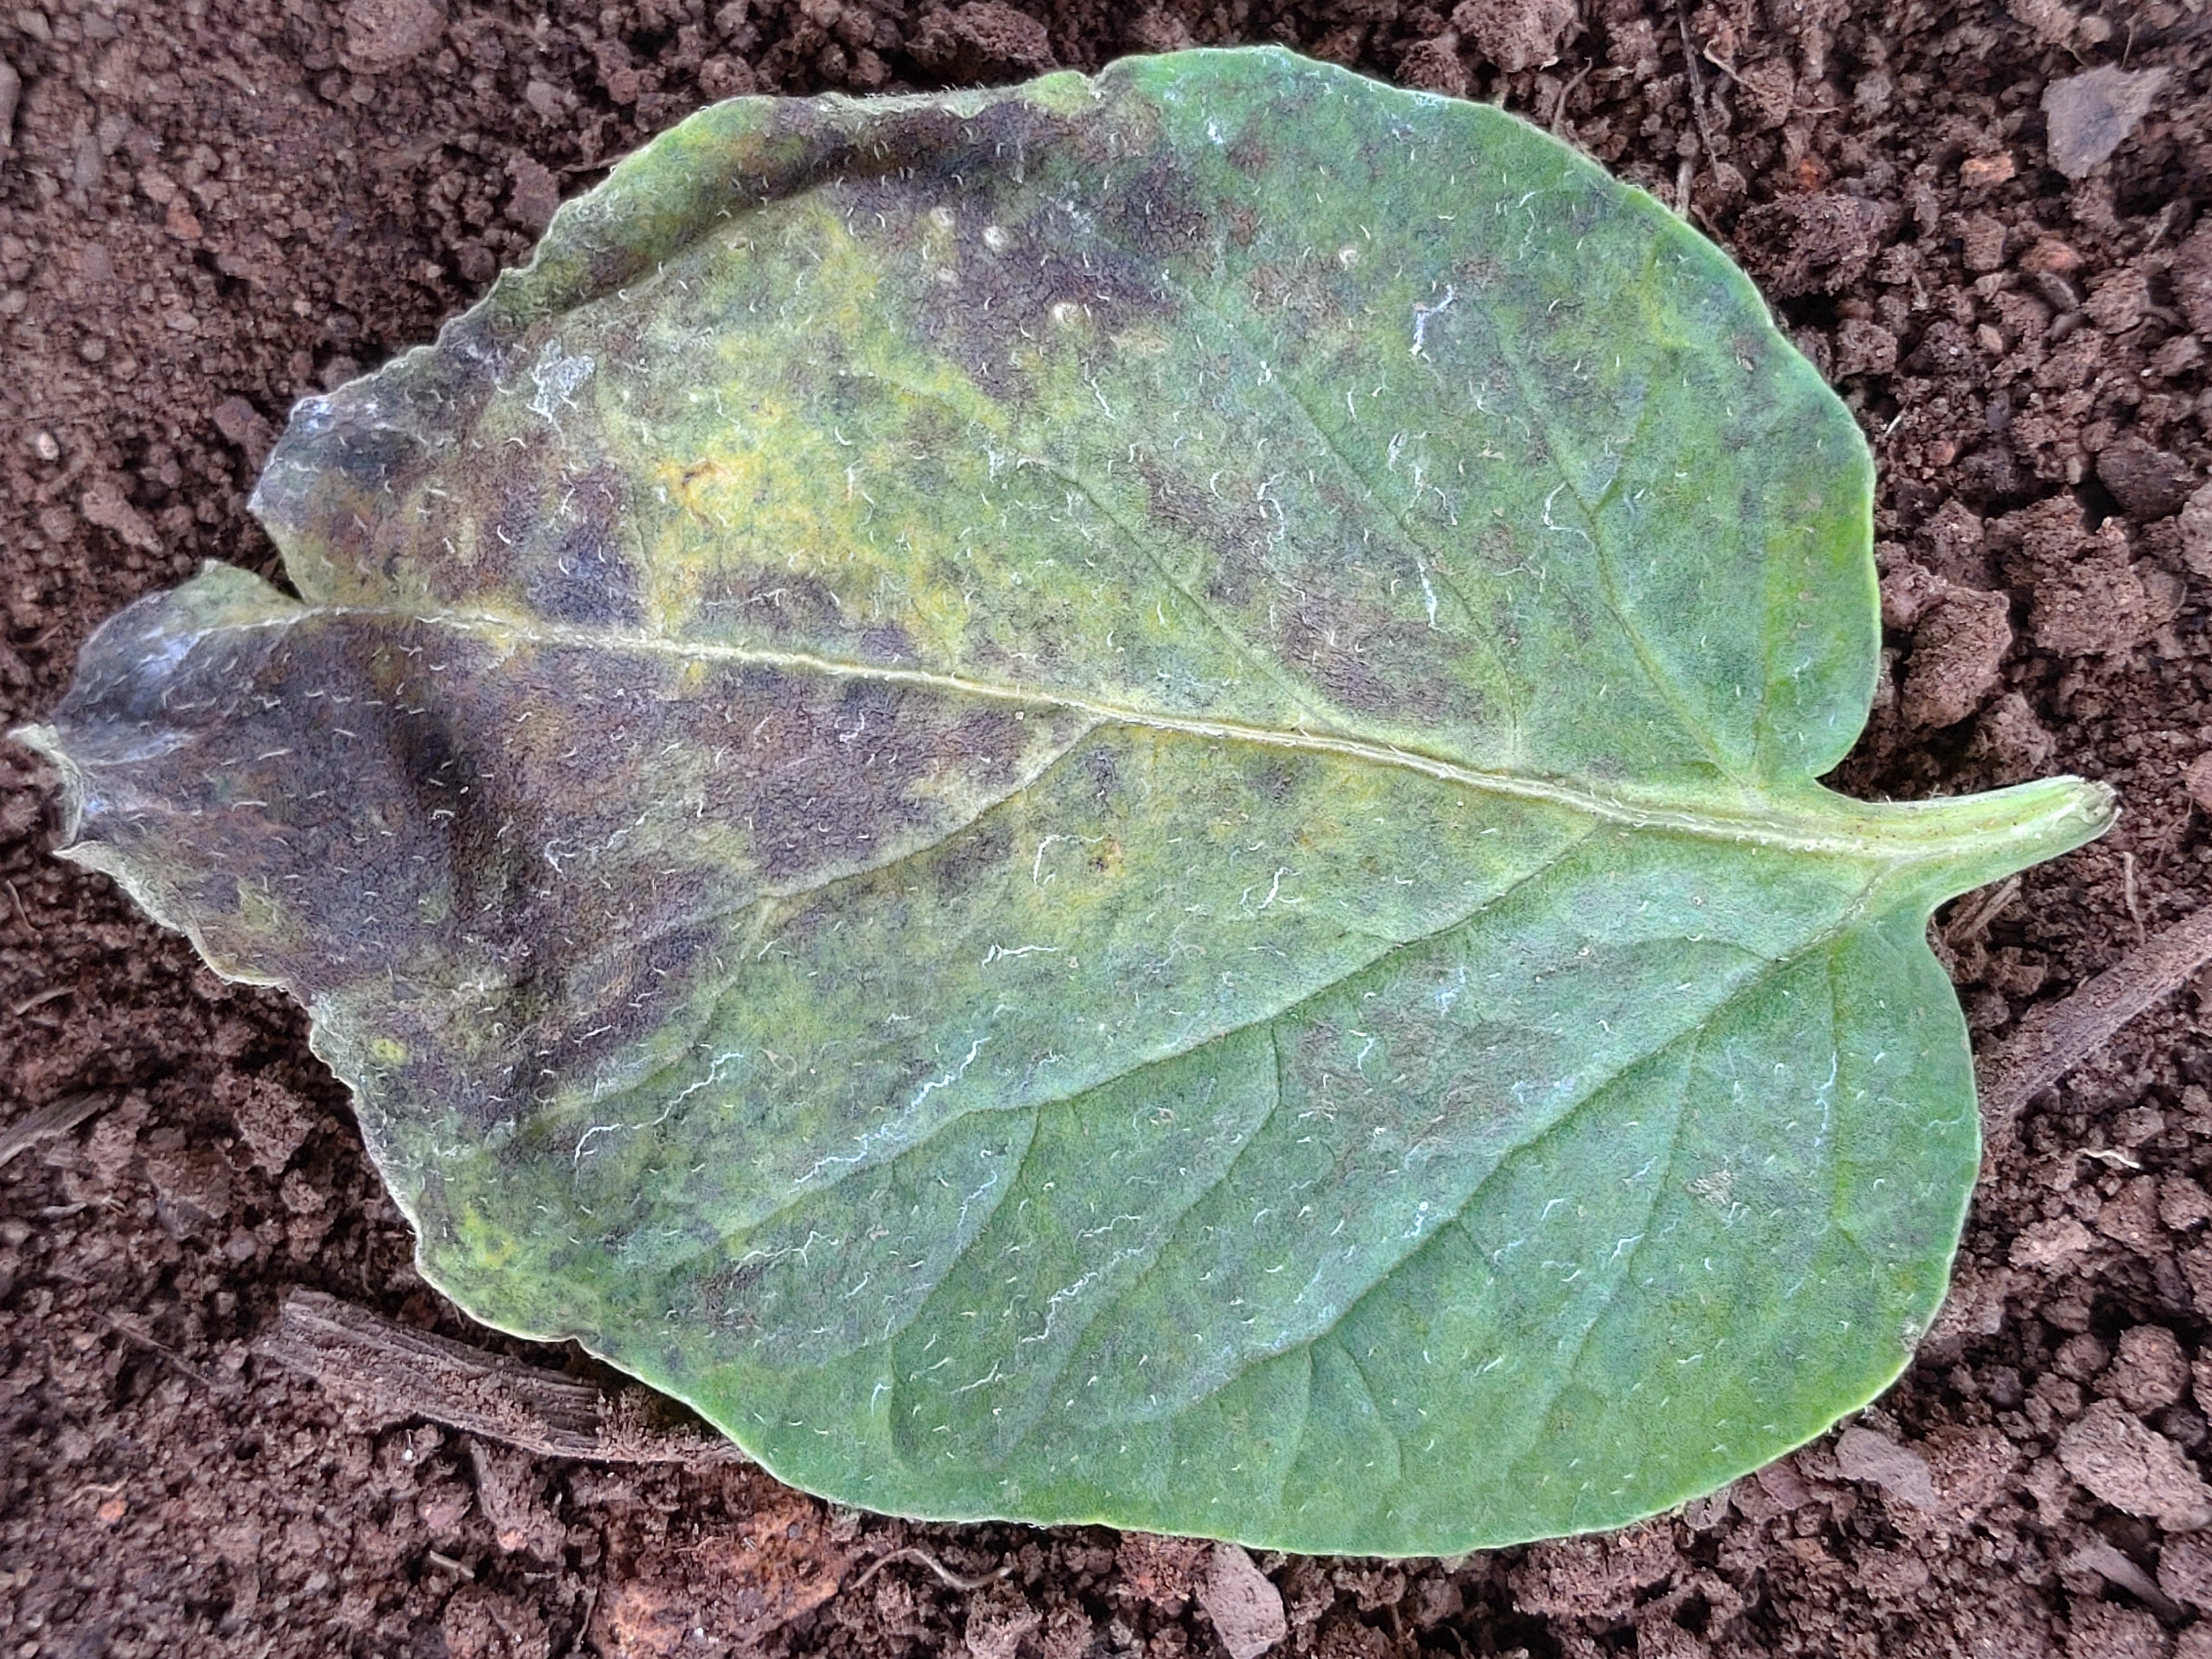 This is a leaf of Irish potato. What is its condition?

late blight
